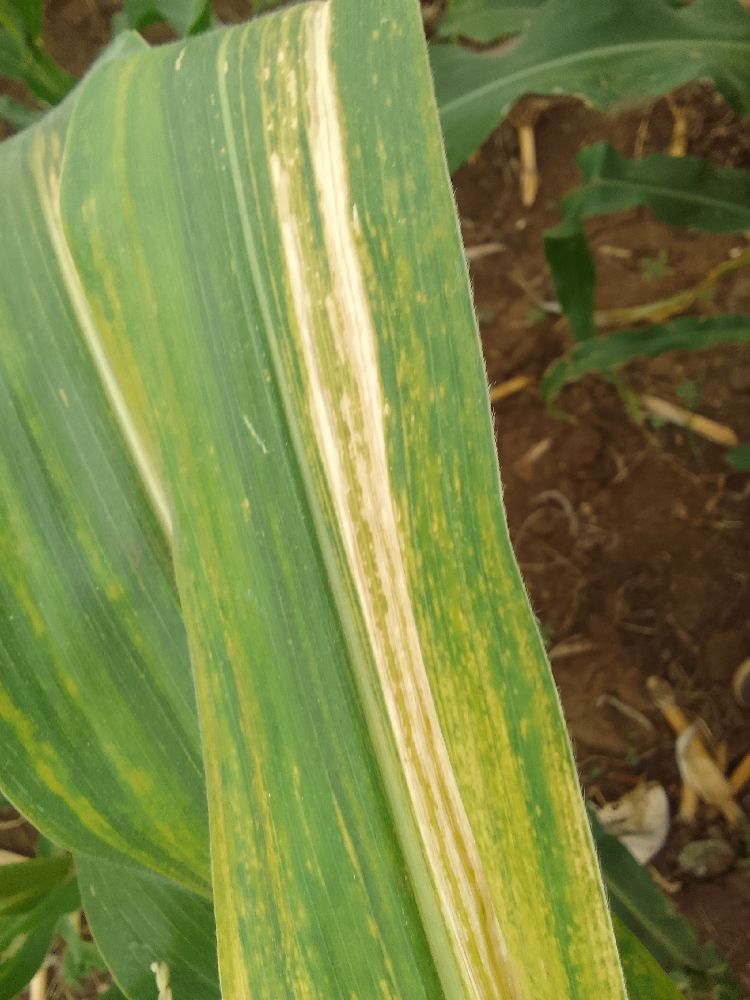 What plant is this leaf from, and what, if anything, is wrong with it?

maize, maize lethal necrosis
